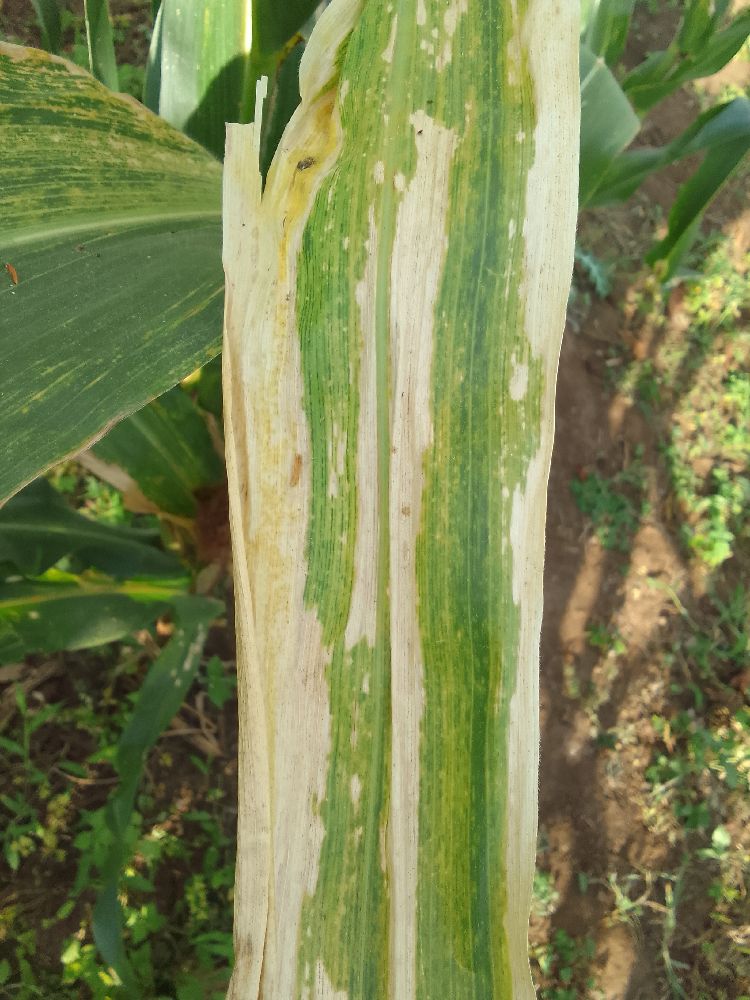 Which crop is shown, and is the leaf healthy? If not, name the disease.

maize, maize lethal necrosis
